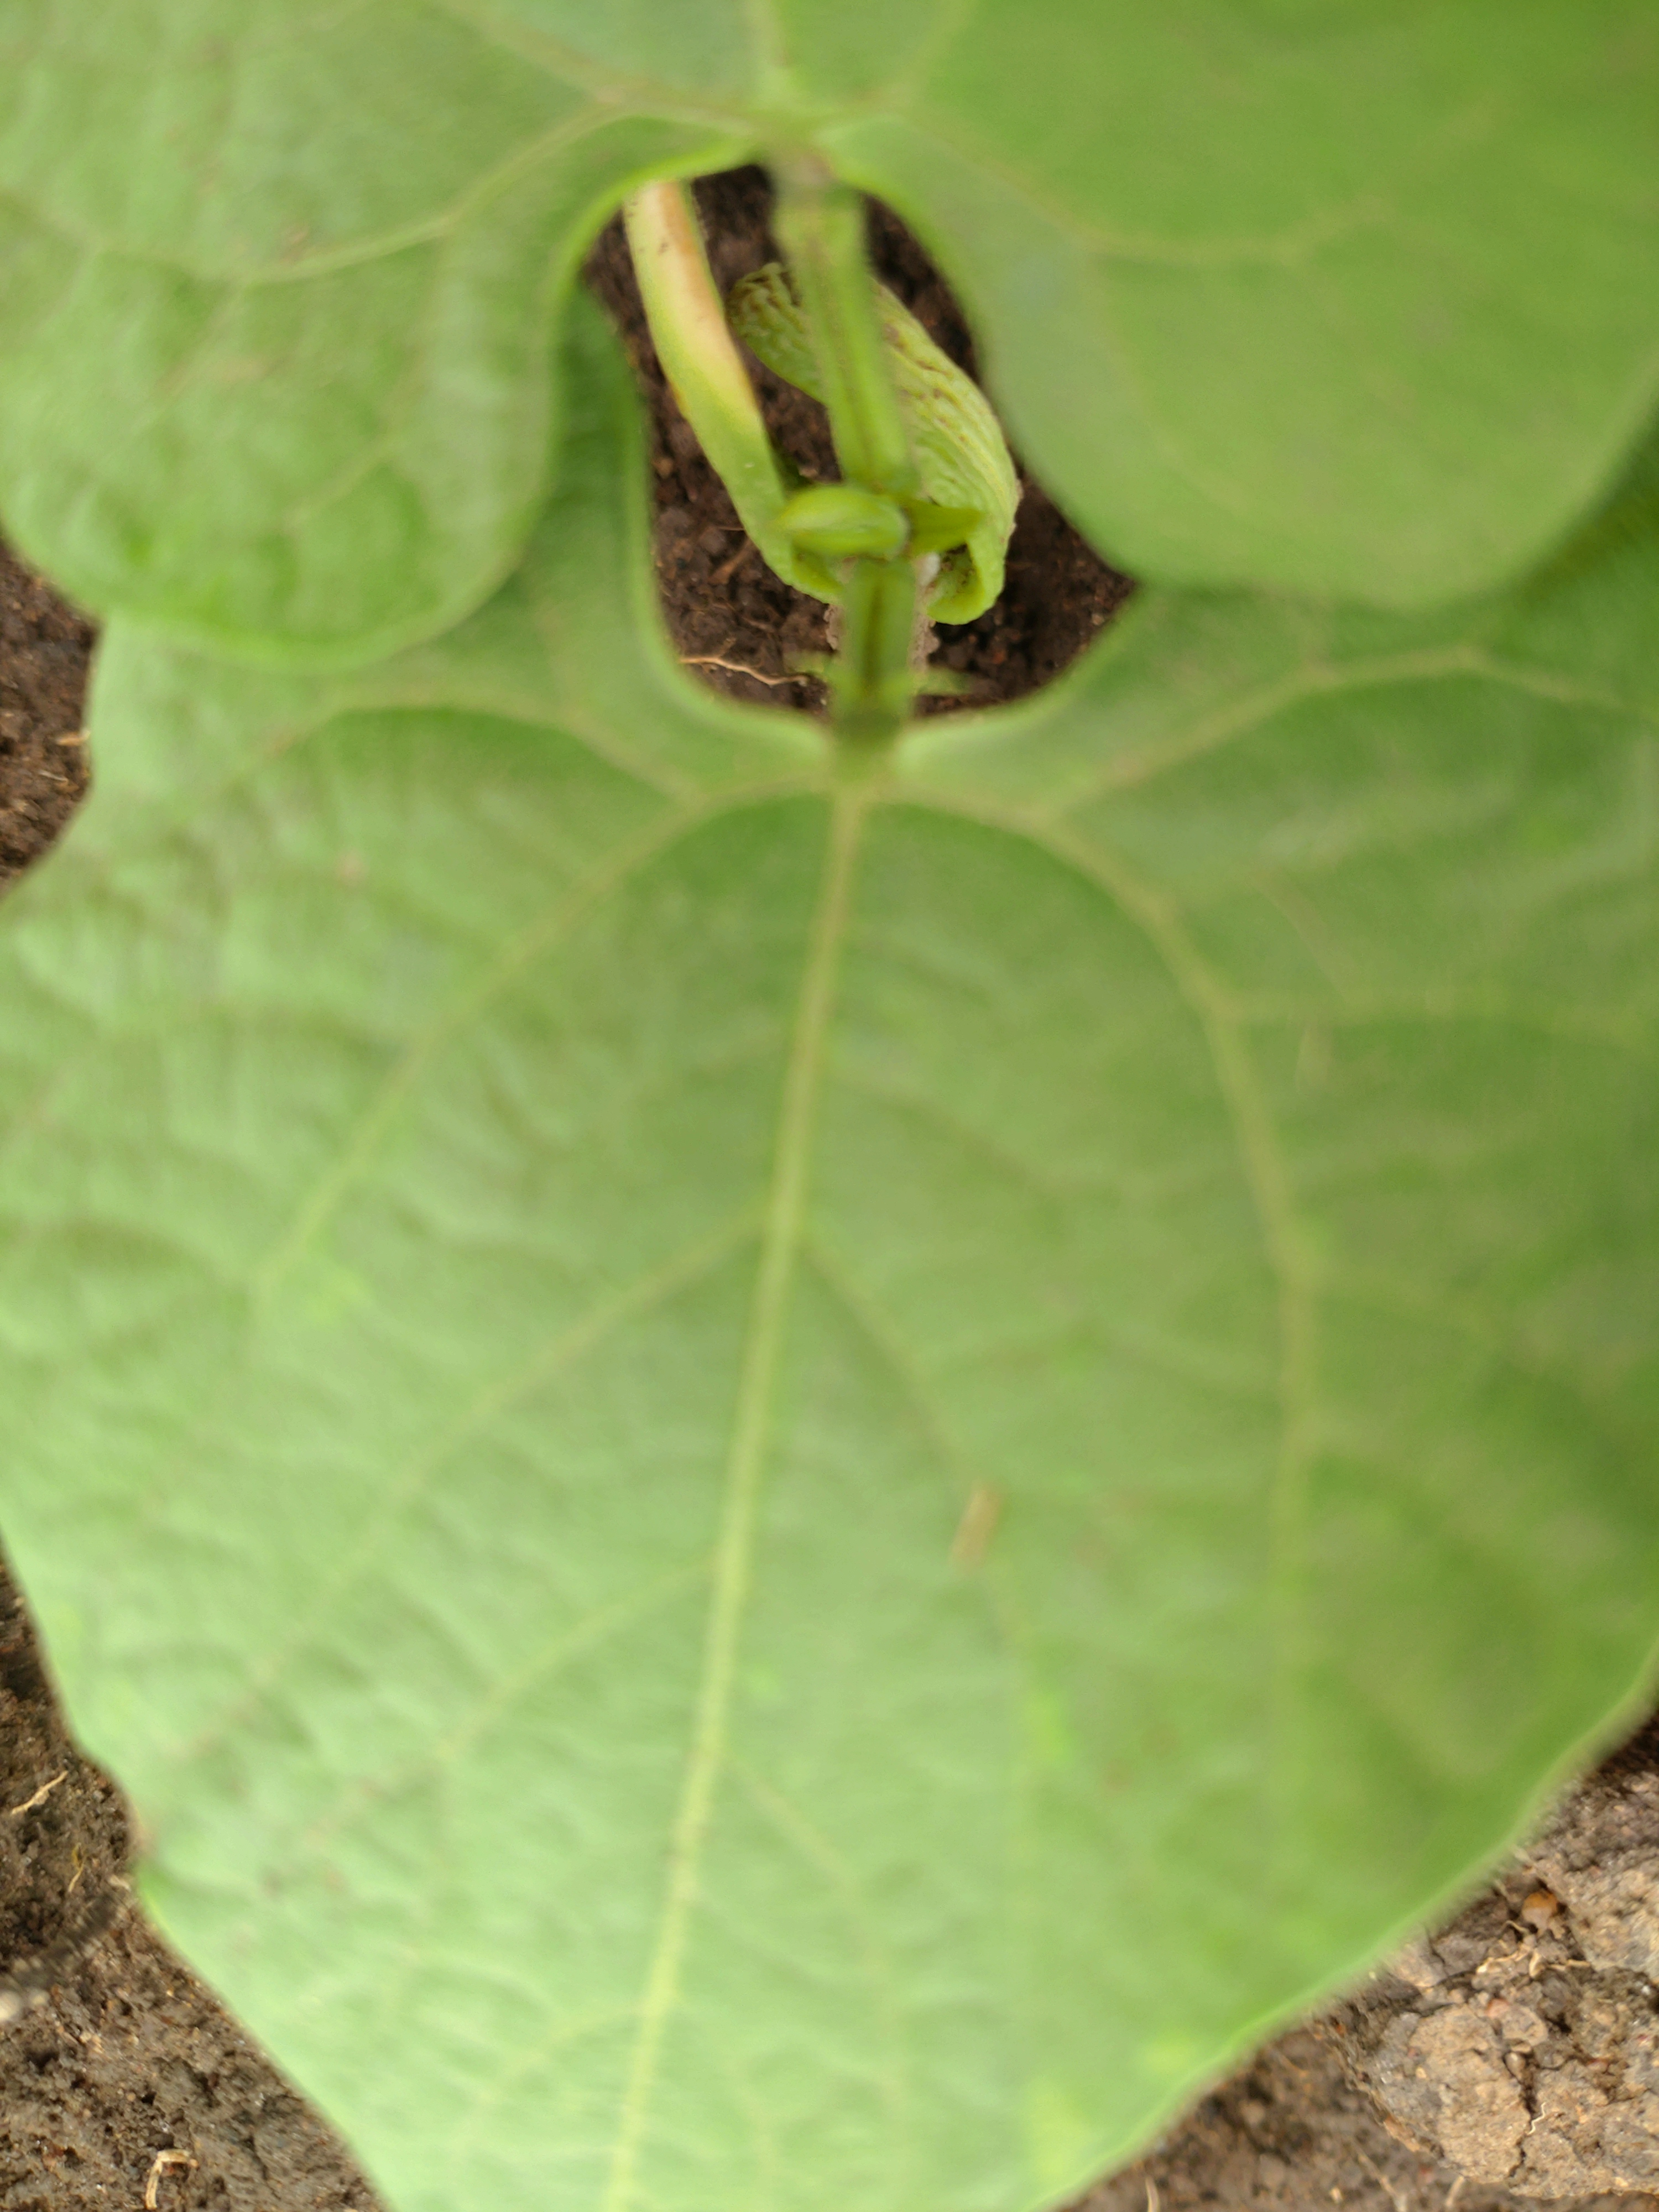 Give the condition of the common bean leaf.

healthy
